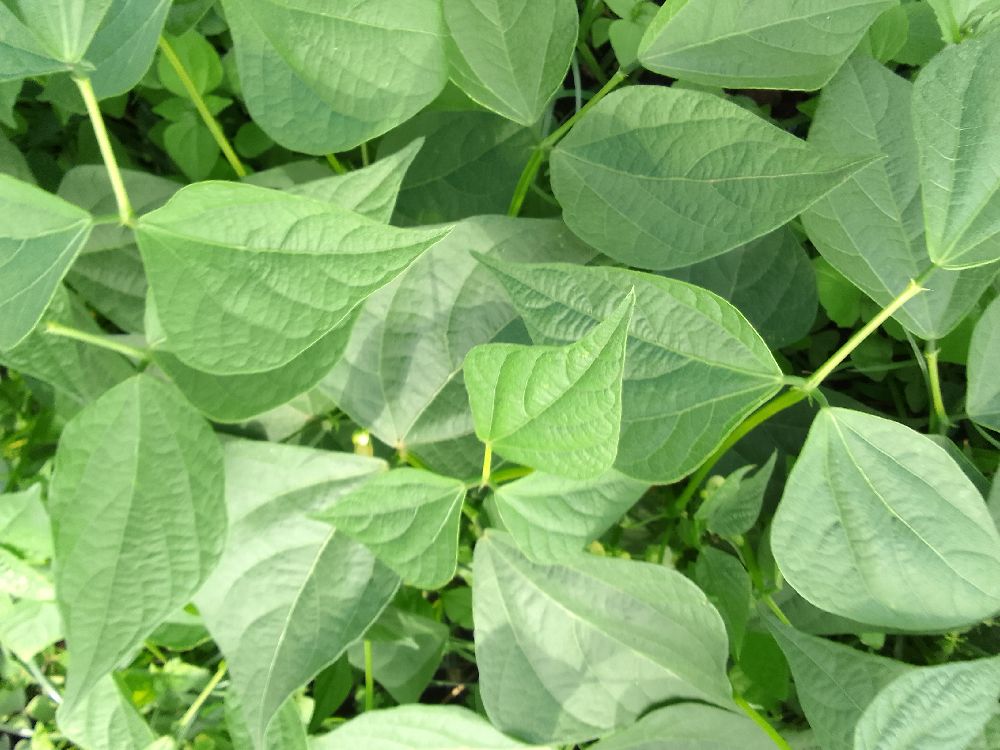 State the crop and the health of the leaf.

common bean, healthy
